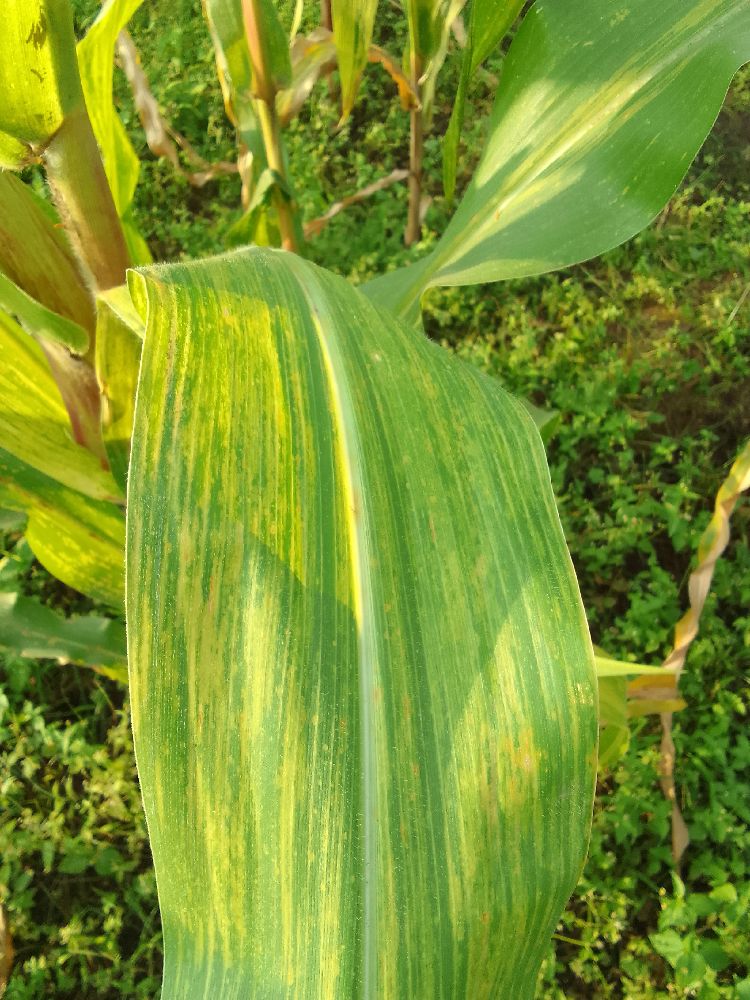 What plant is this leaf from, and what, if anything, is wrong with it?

maize, maize lethal necrosis
